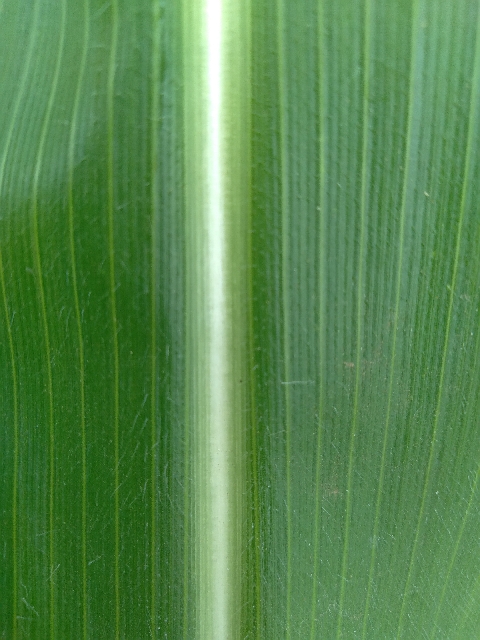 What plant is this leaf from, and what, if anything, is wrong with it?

maize, healthy
